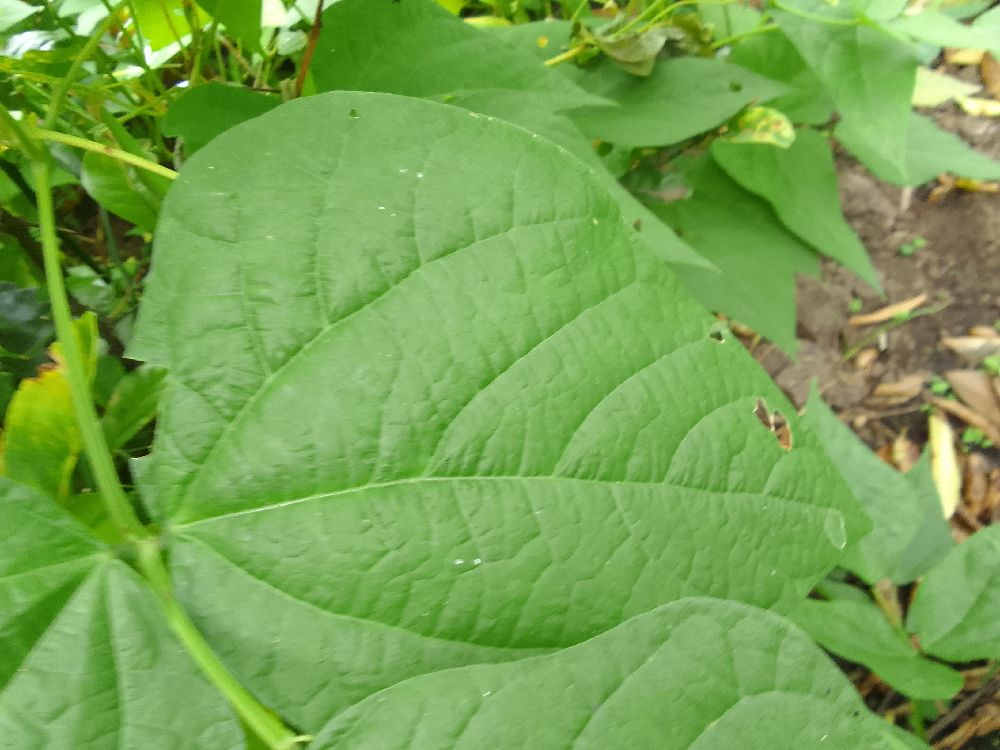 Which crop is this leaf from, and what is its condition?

common bean, healthy
